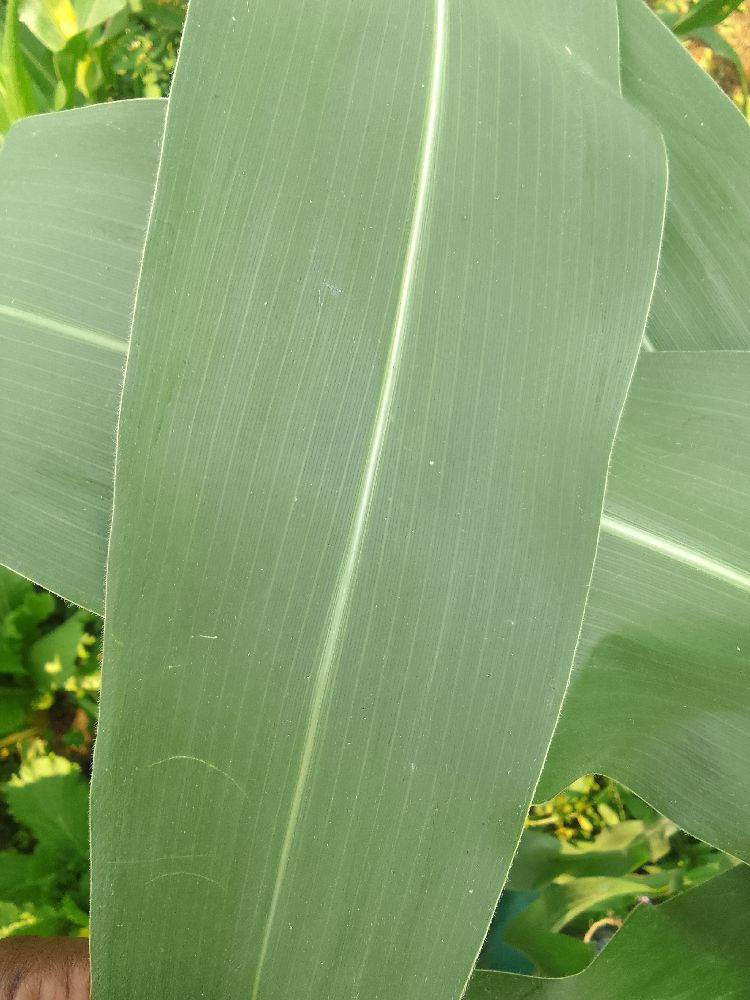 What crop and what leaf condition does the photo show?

maize, healthy
